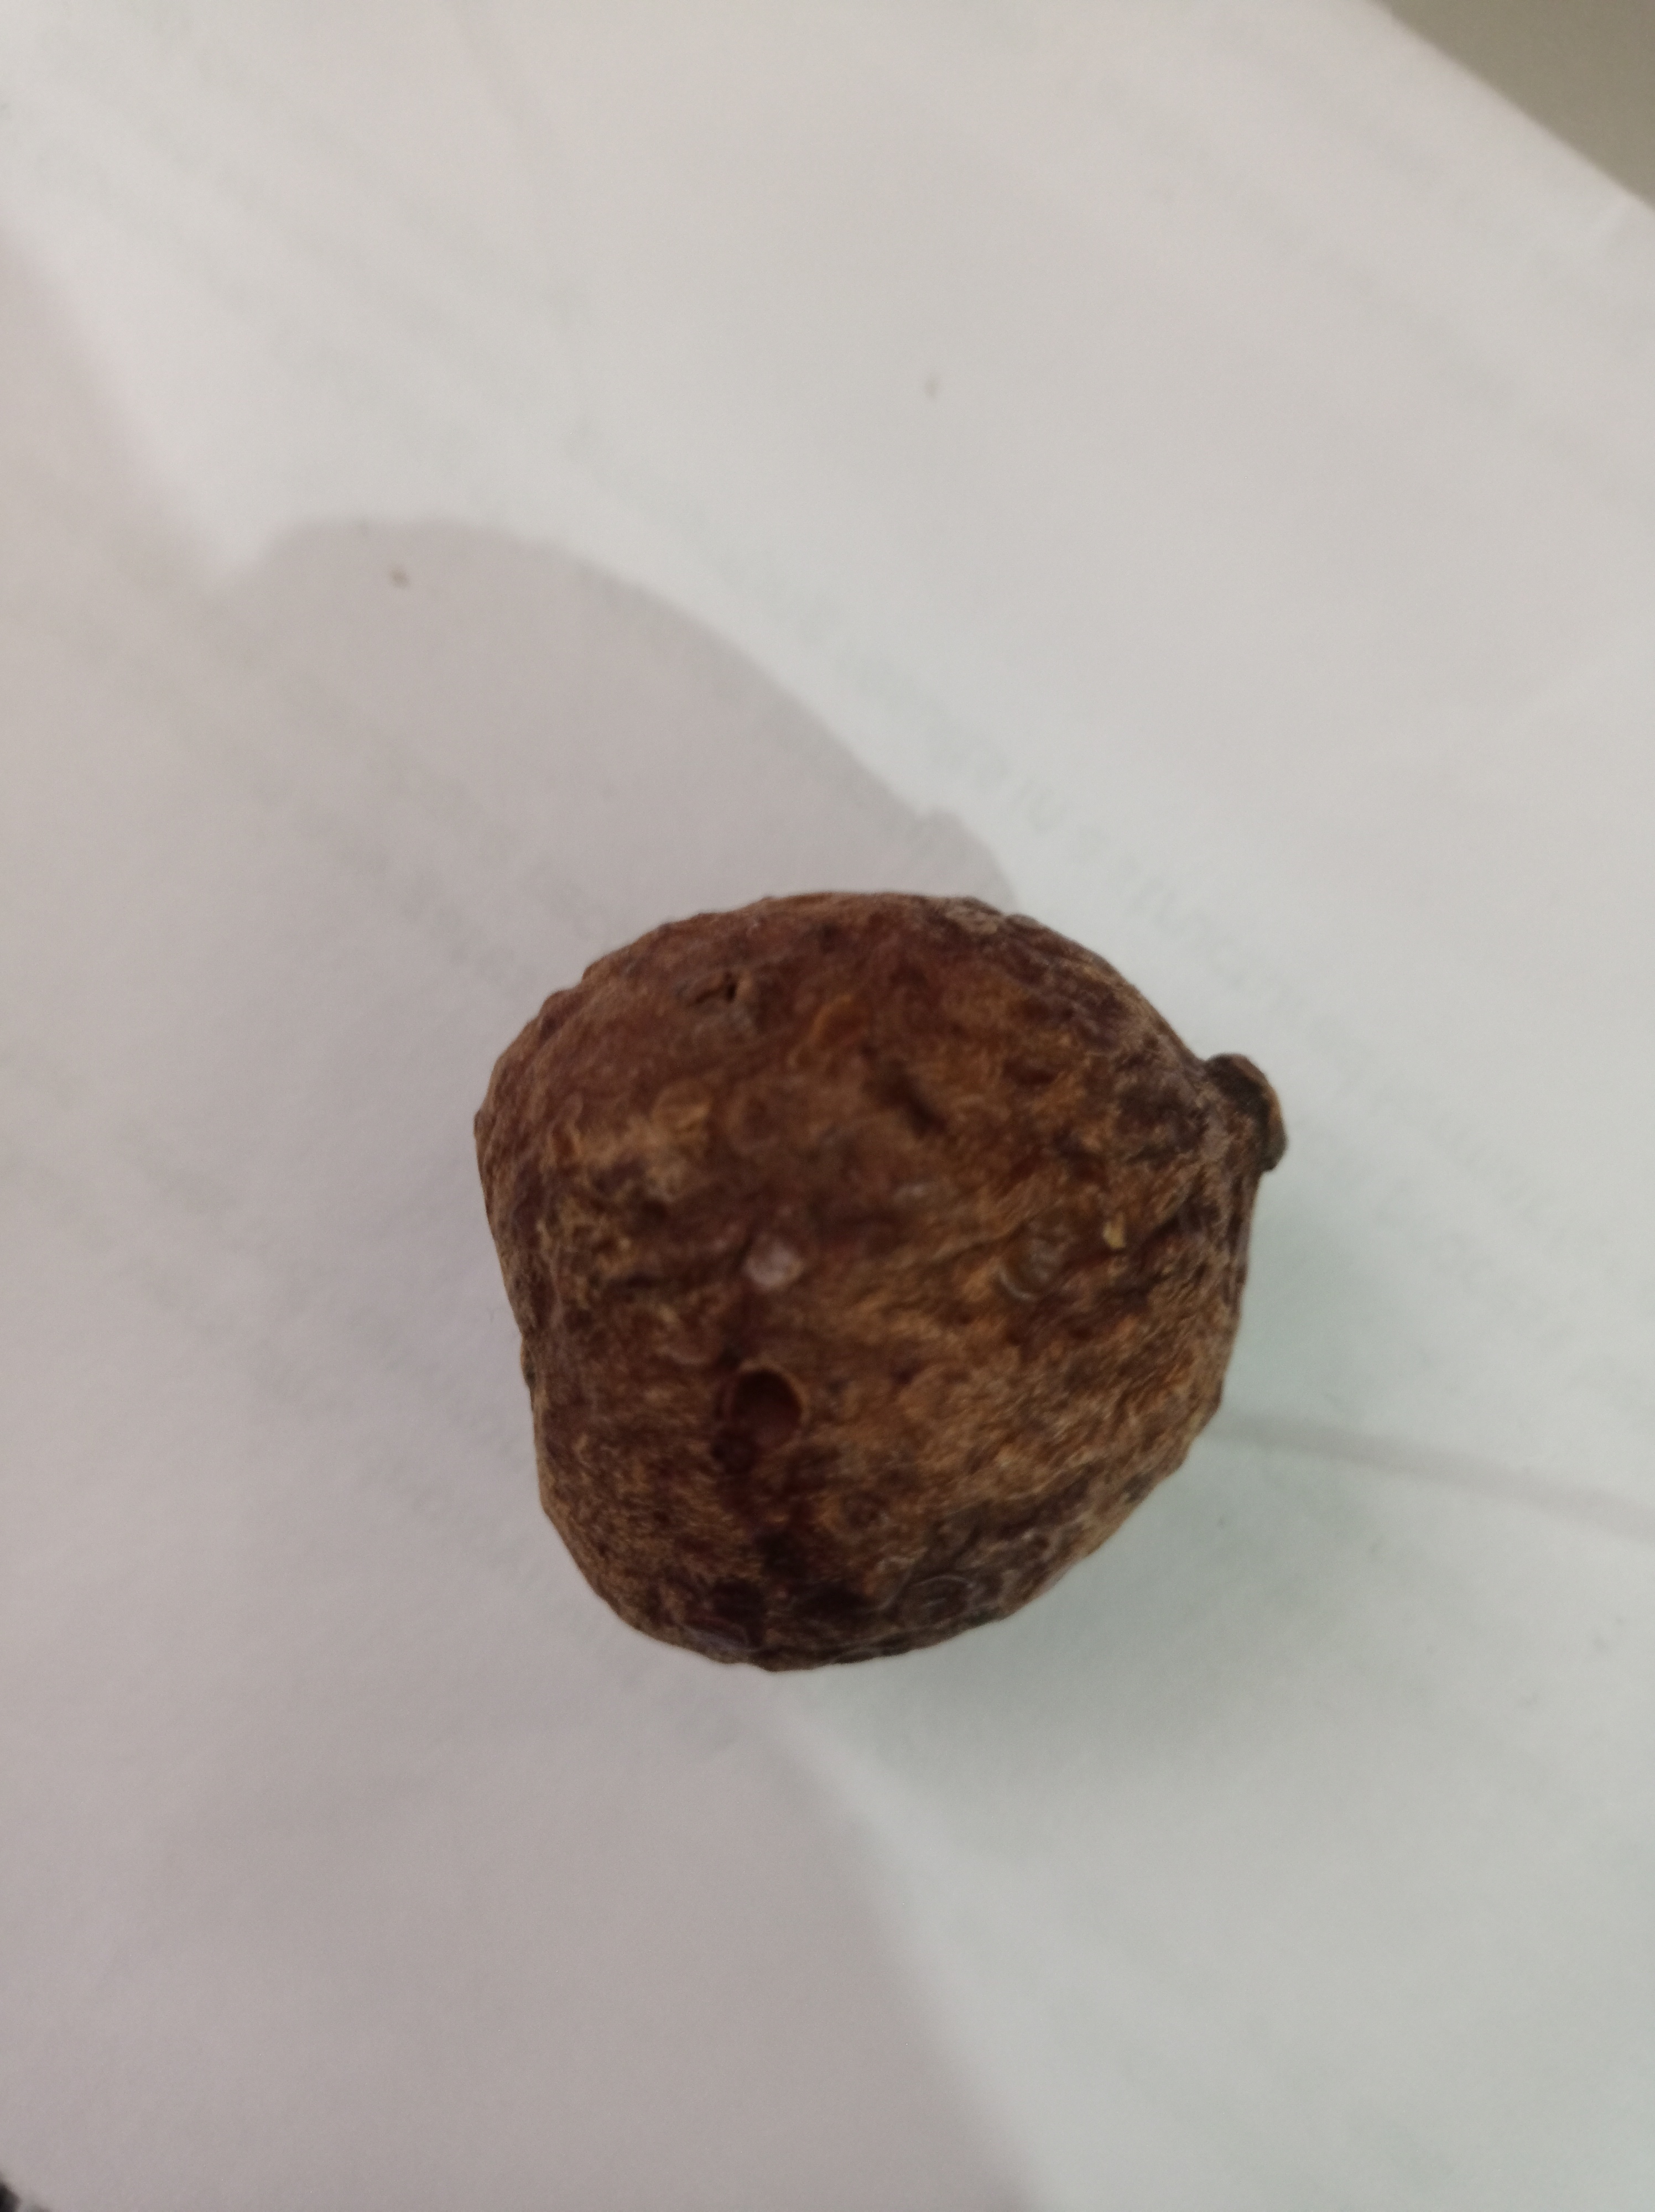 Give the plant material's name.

madanphal
